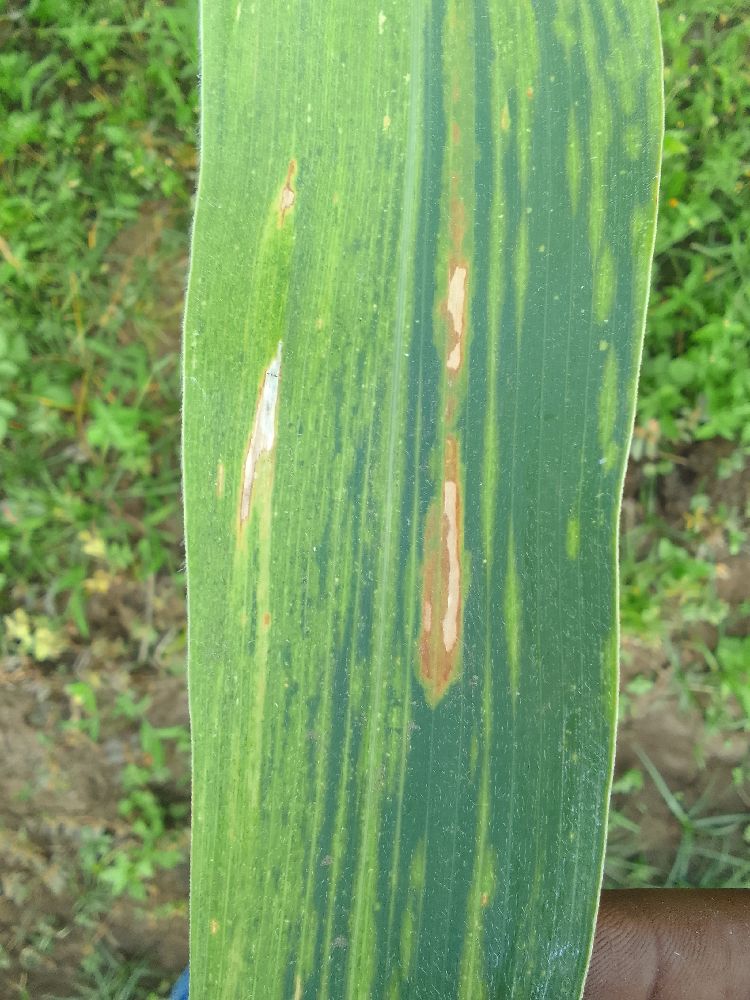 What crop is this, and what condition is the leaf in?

maize, maize lethal necrosis
